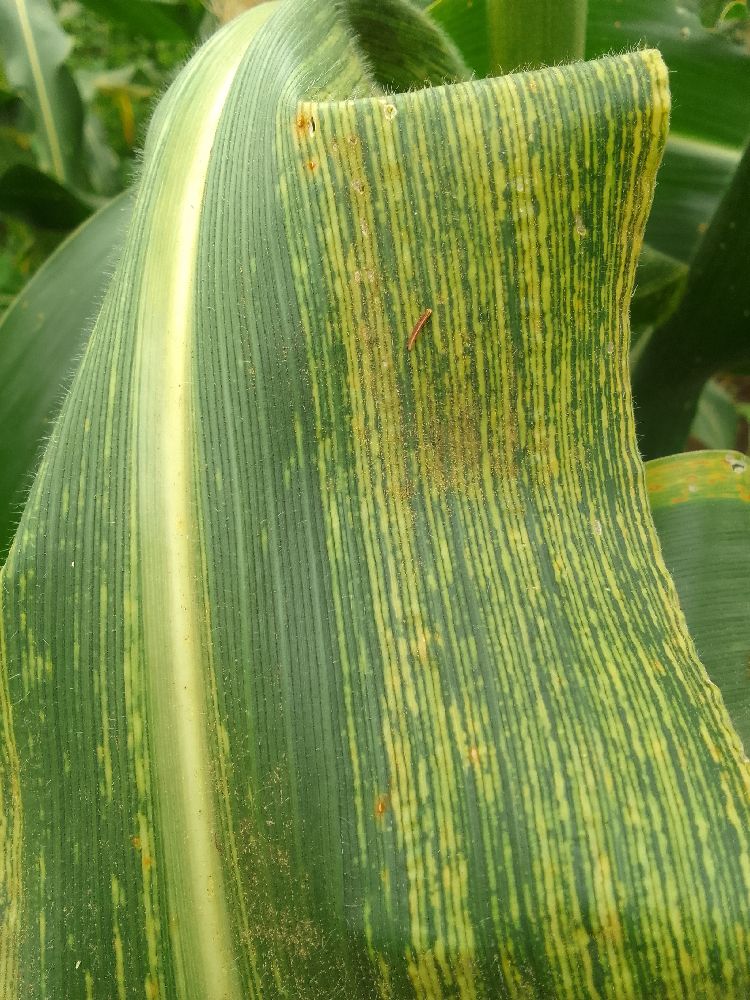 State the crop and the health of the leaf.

maize, maize streak virus
